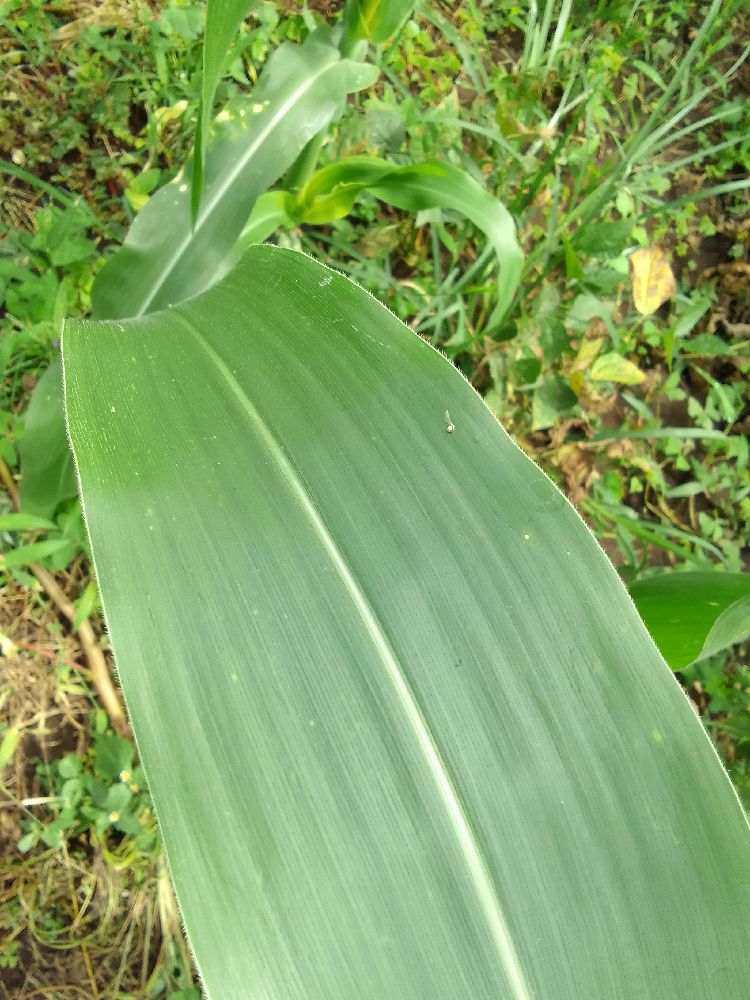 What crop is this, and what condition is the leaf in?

maize, healthy
